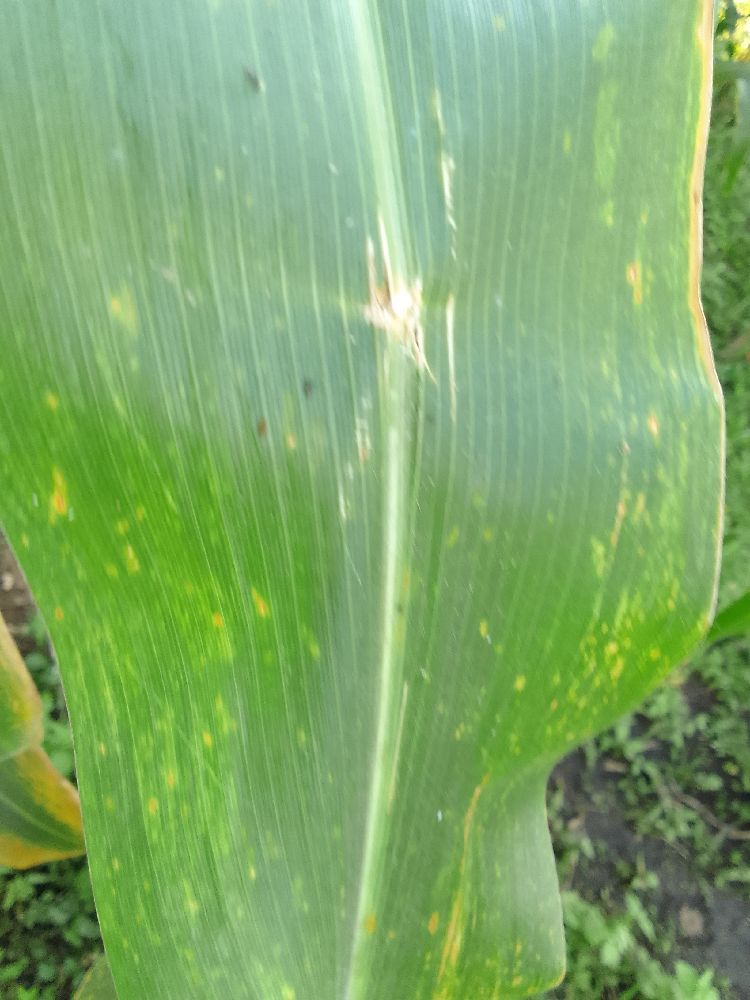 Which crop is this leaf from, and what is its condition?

maize, maize lethal necrosis
